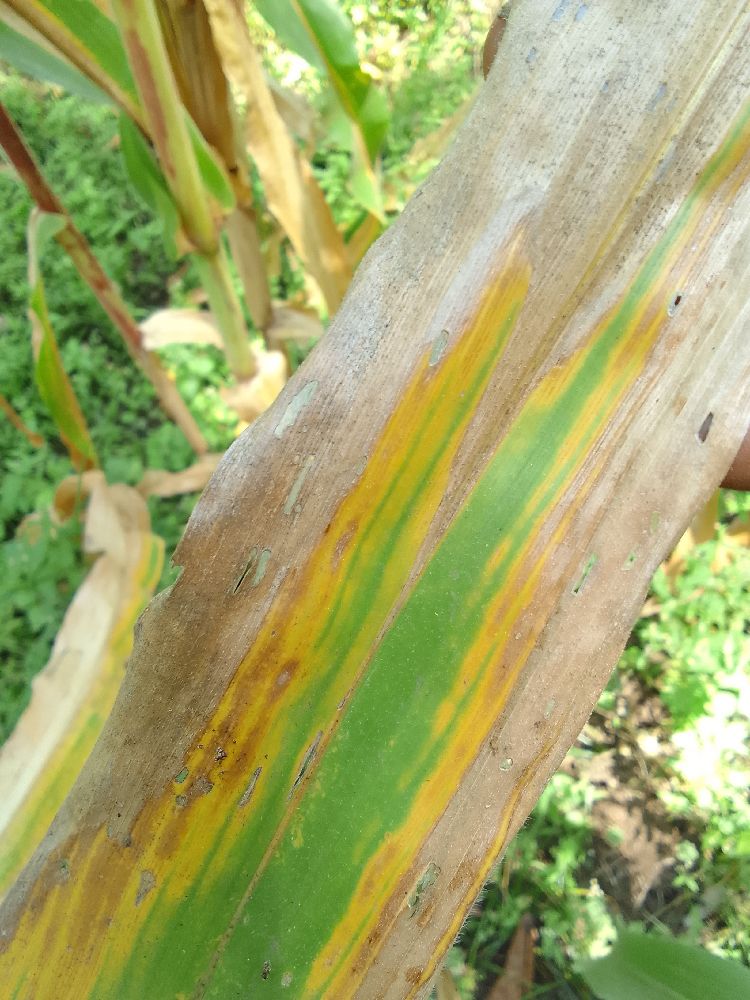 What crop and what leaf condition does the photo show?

maize, maize lethal necrosis
